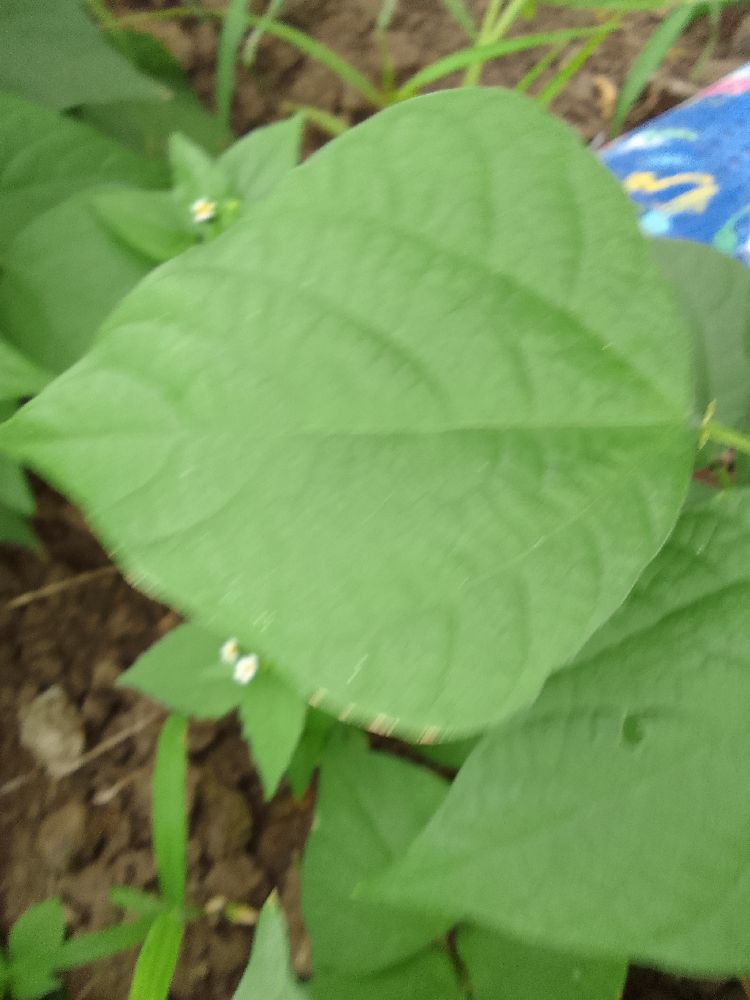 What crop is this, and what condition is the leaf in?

common bean, healthy
